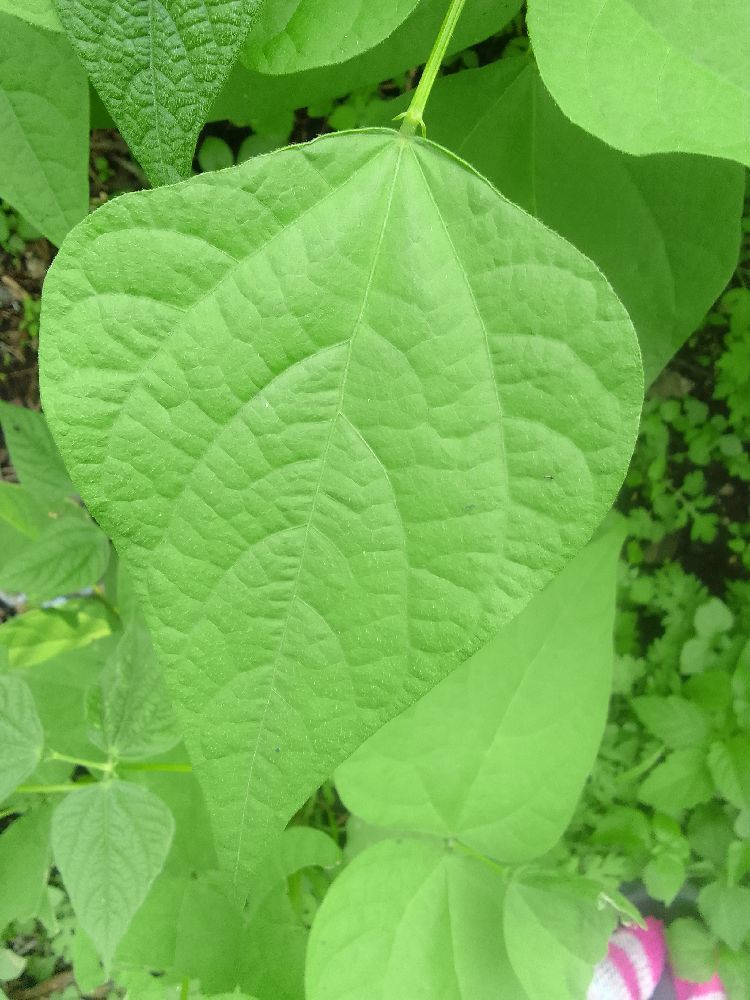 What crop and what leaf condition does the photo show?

common bean, healthy
